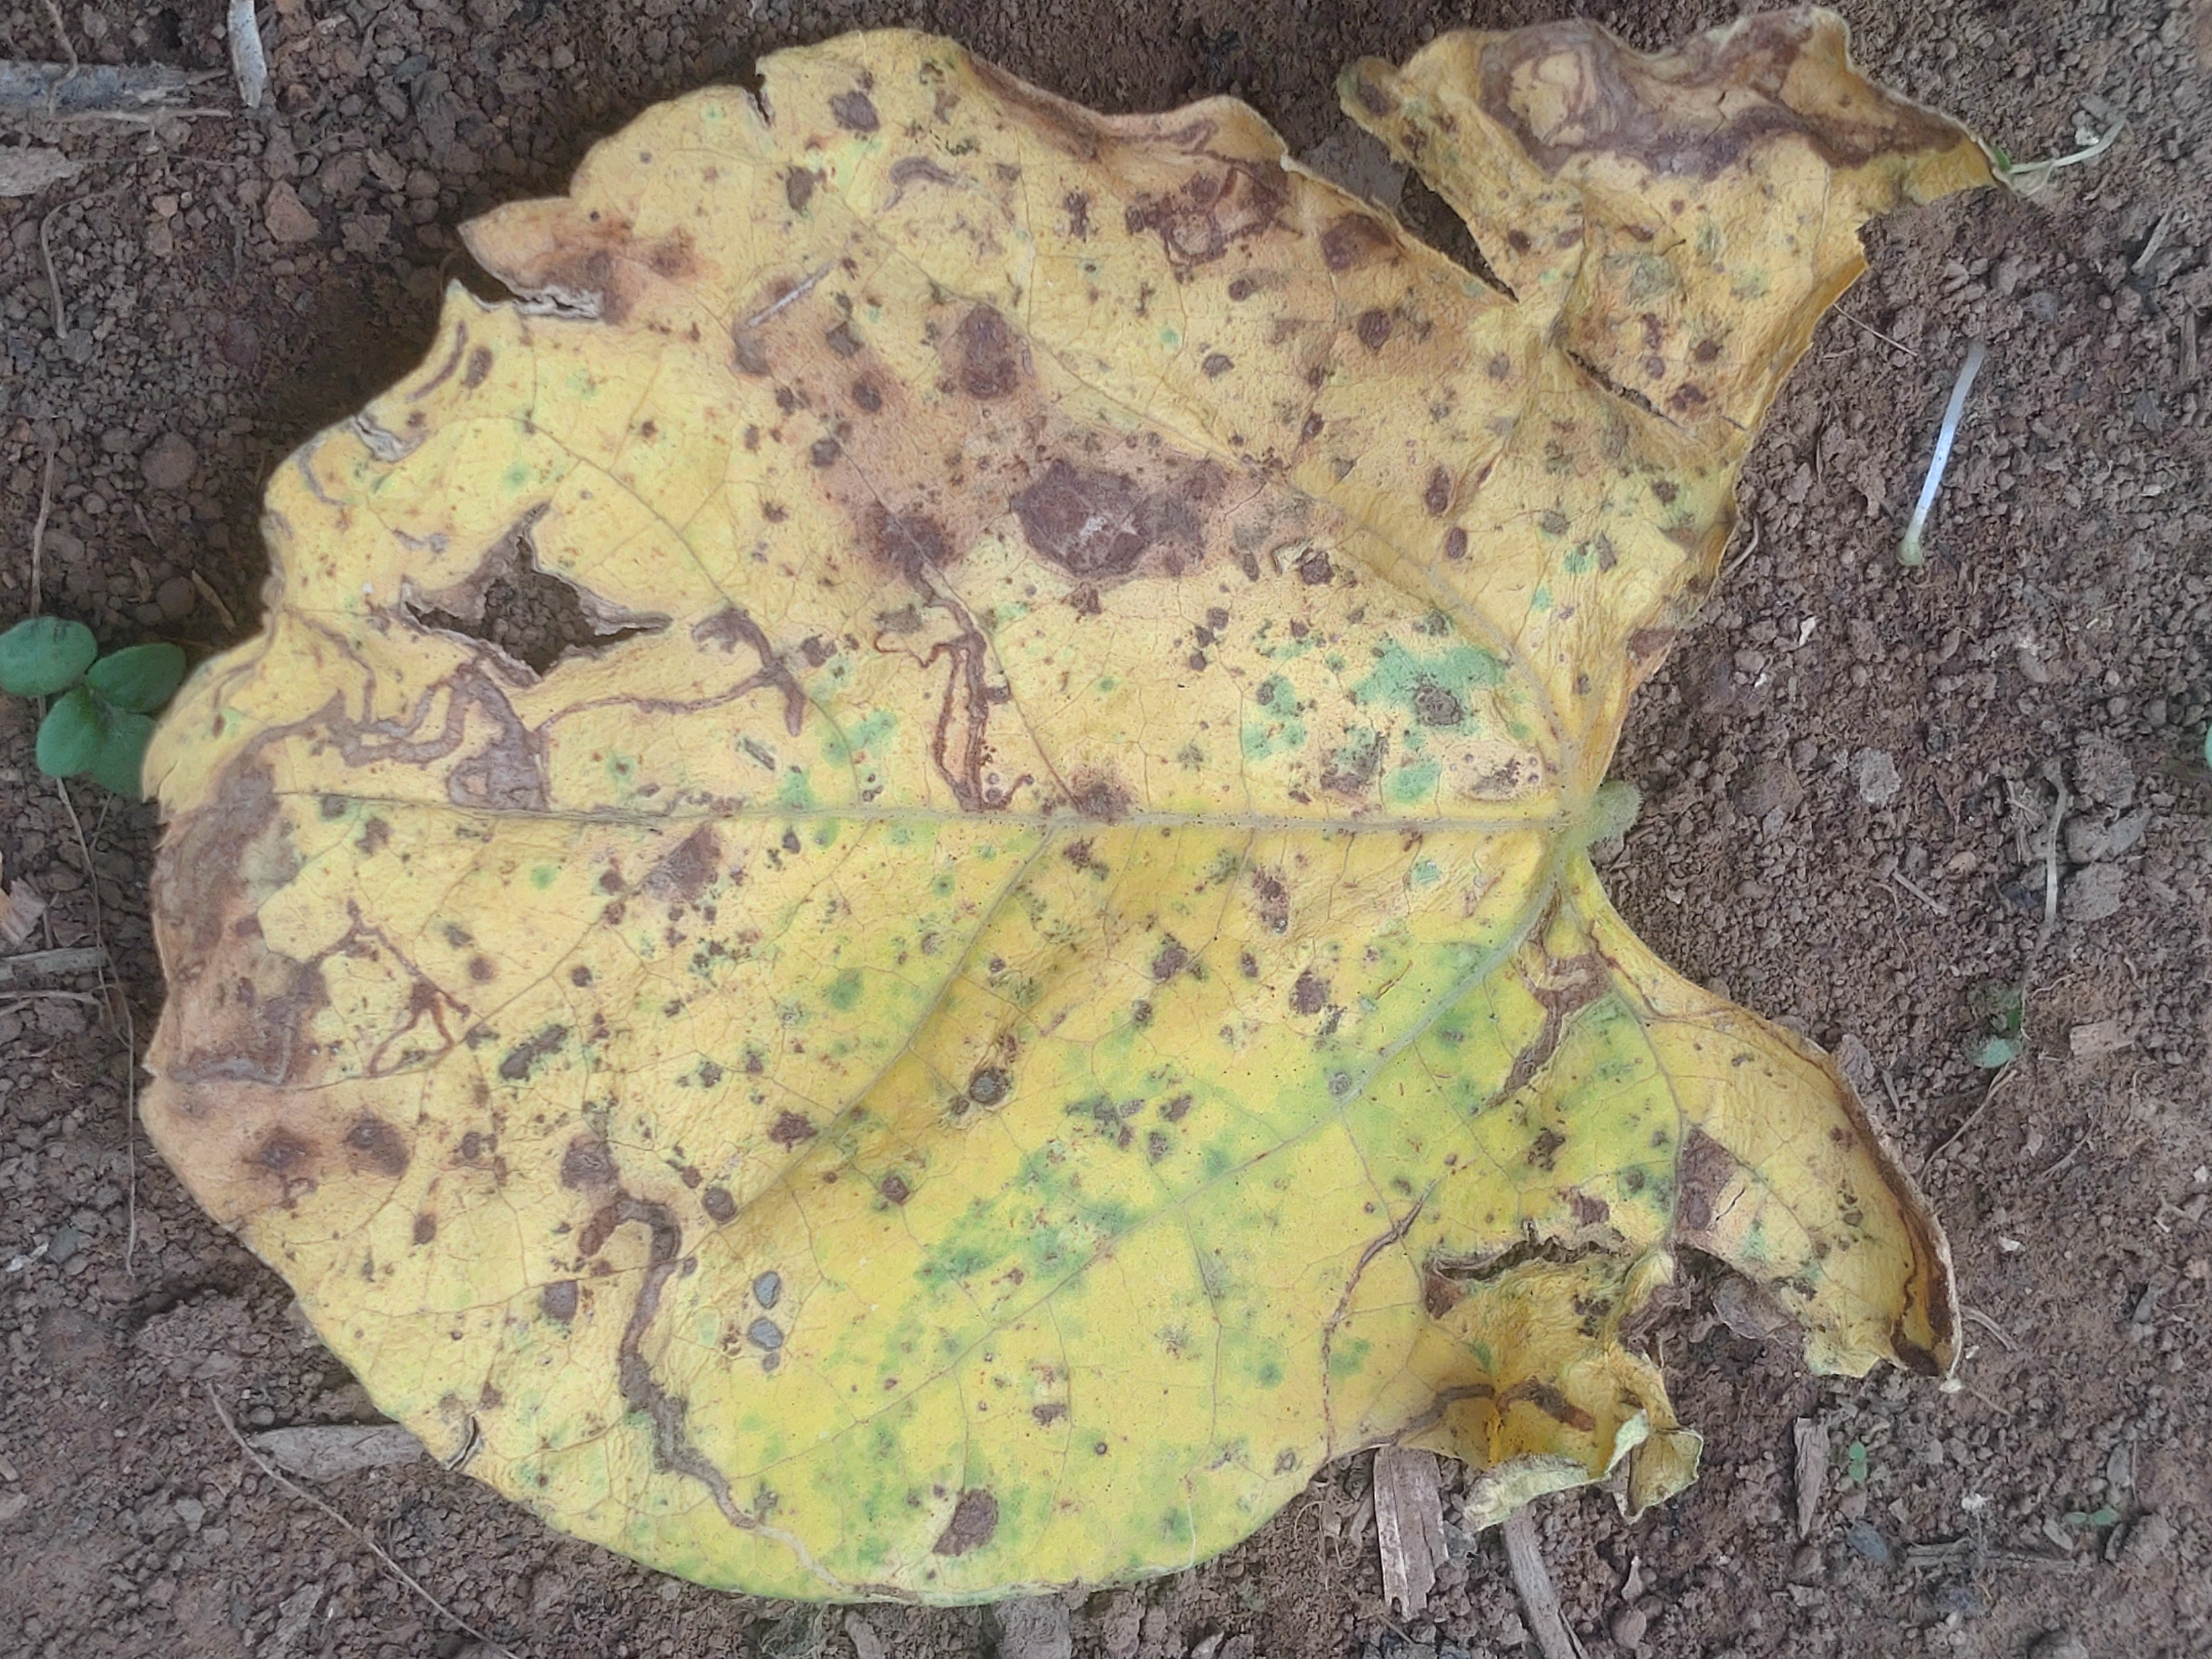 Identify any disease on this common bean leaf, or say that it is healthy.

anthracnose
